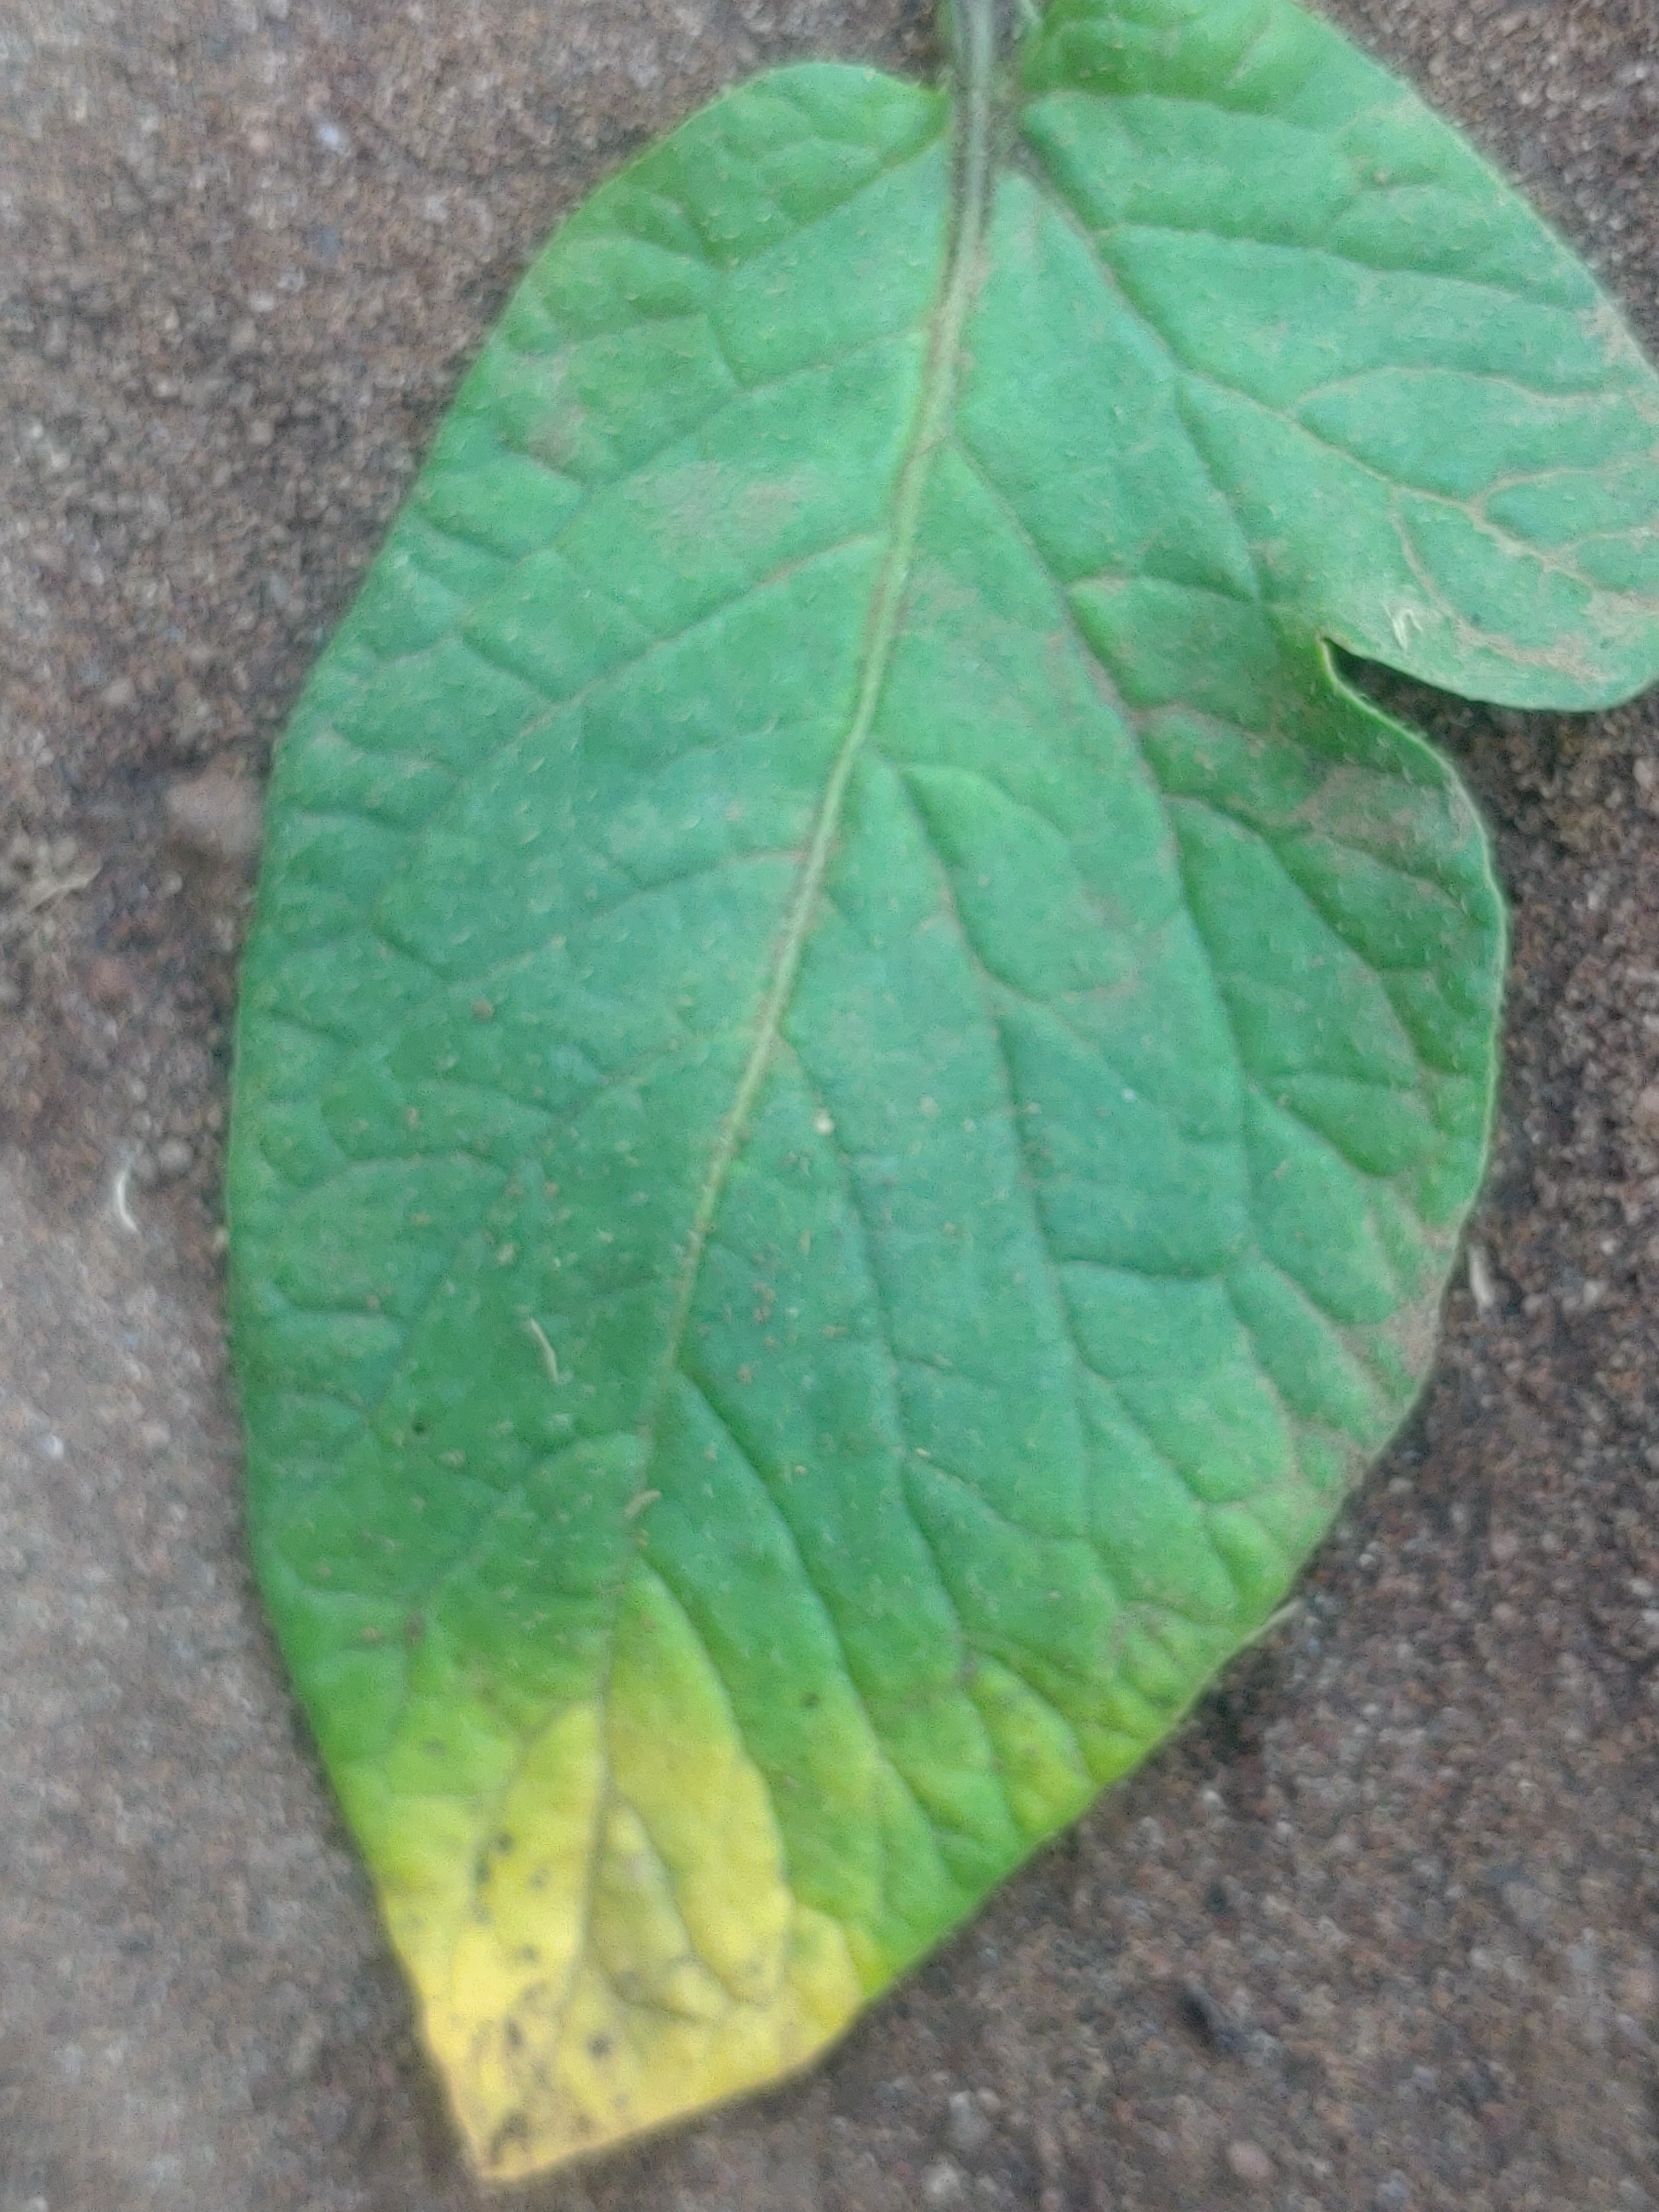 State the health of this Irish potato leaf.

late blight
